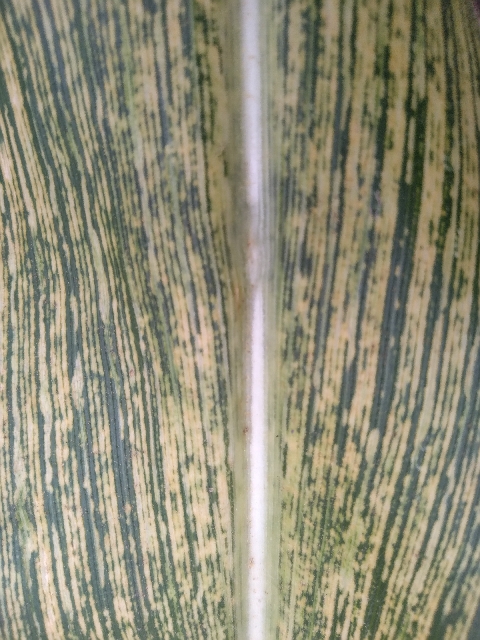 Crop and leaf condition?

maize, maize streak virus
